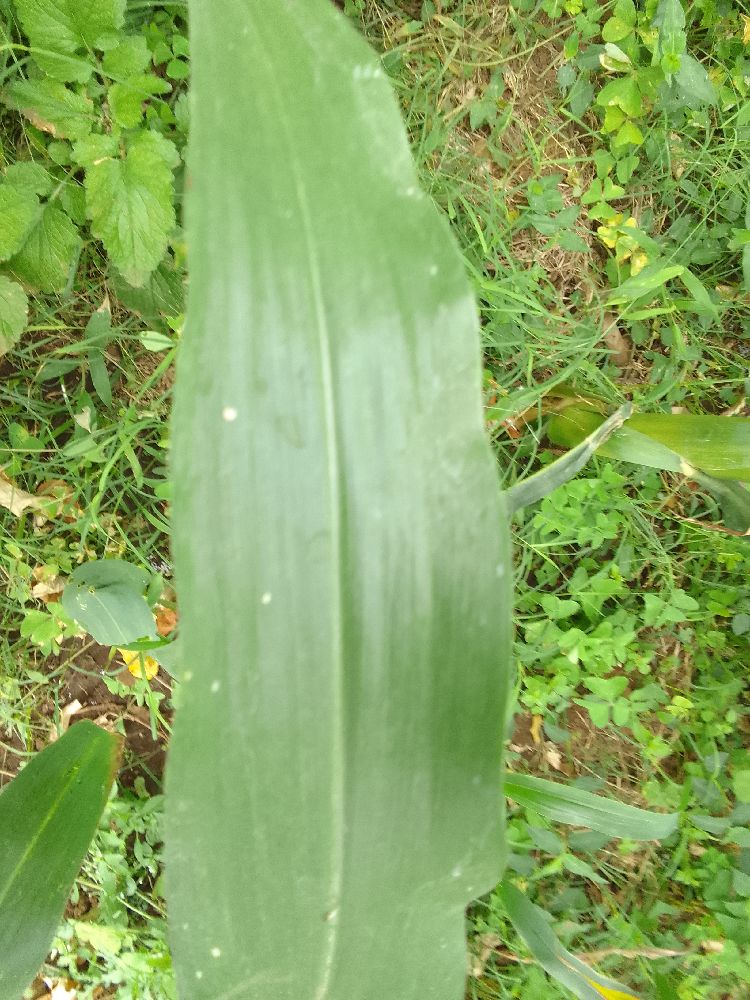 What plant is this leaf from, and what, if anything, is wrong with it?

maize, healthy
